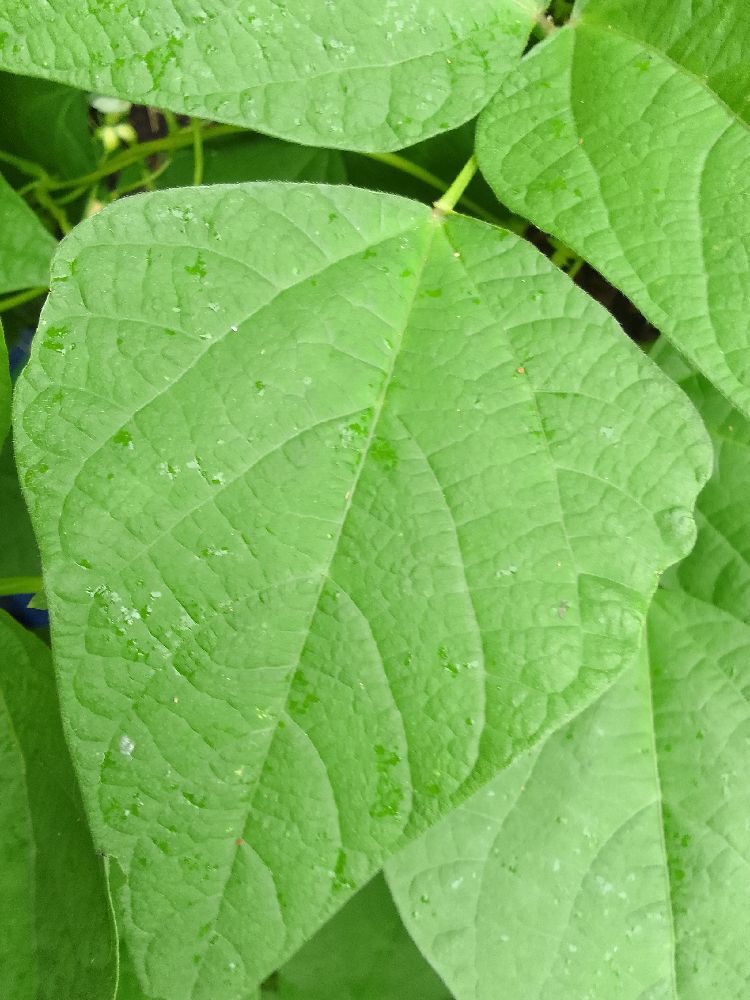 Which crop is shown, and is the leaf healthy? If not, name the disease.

common bean, healthy
